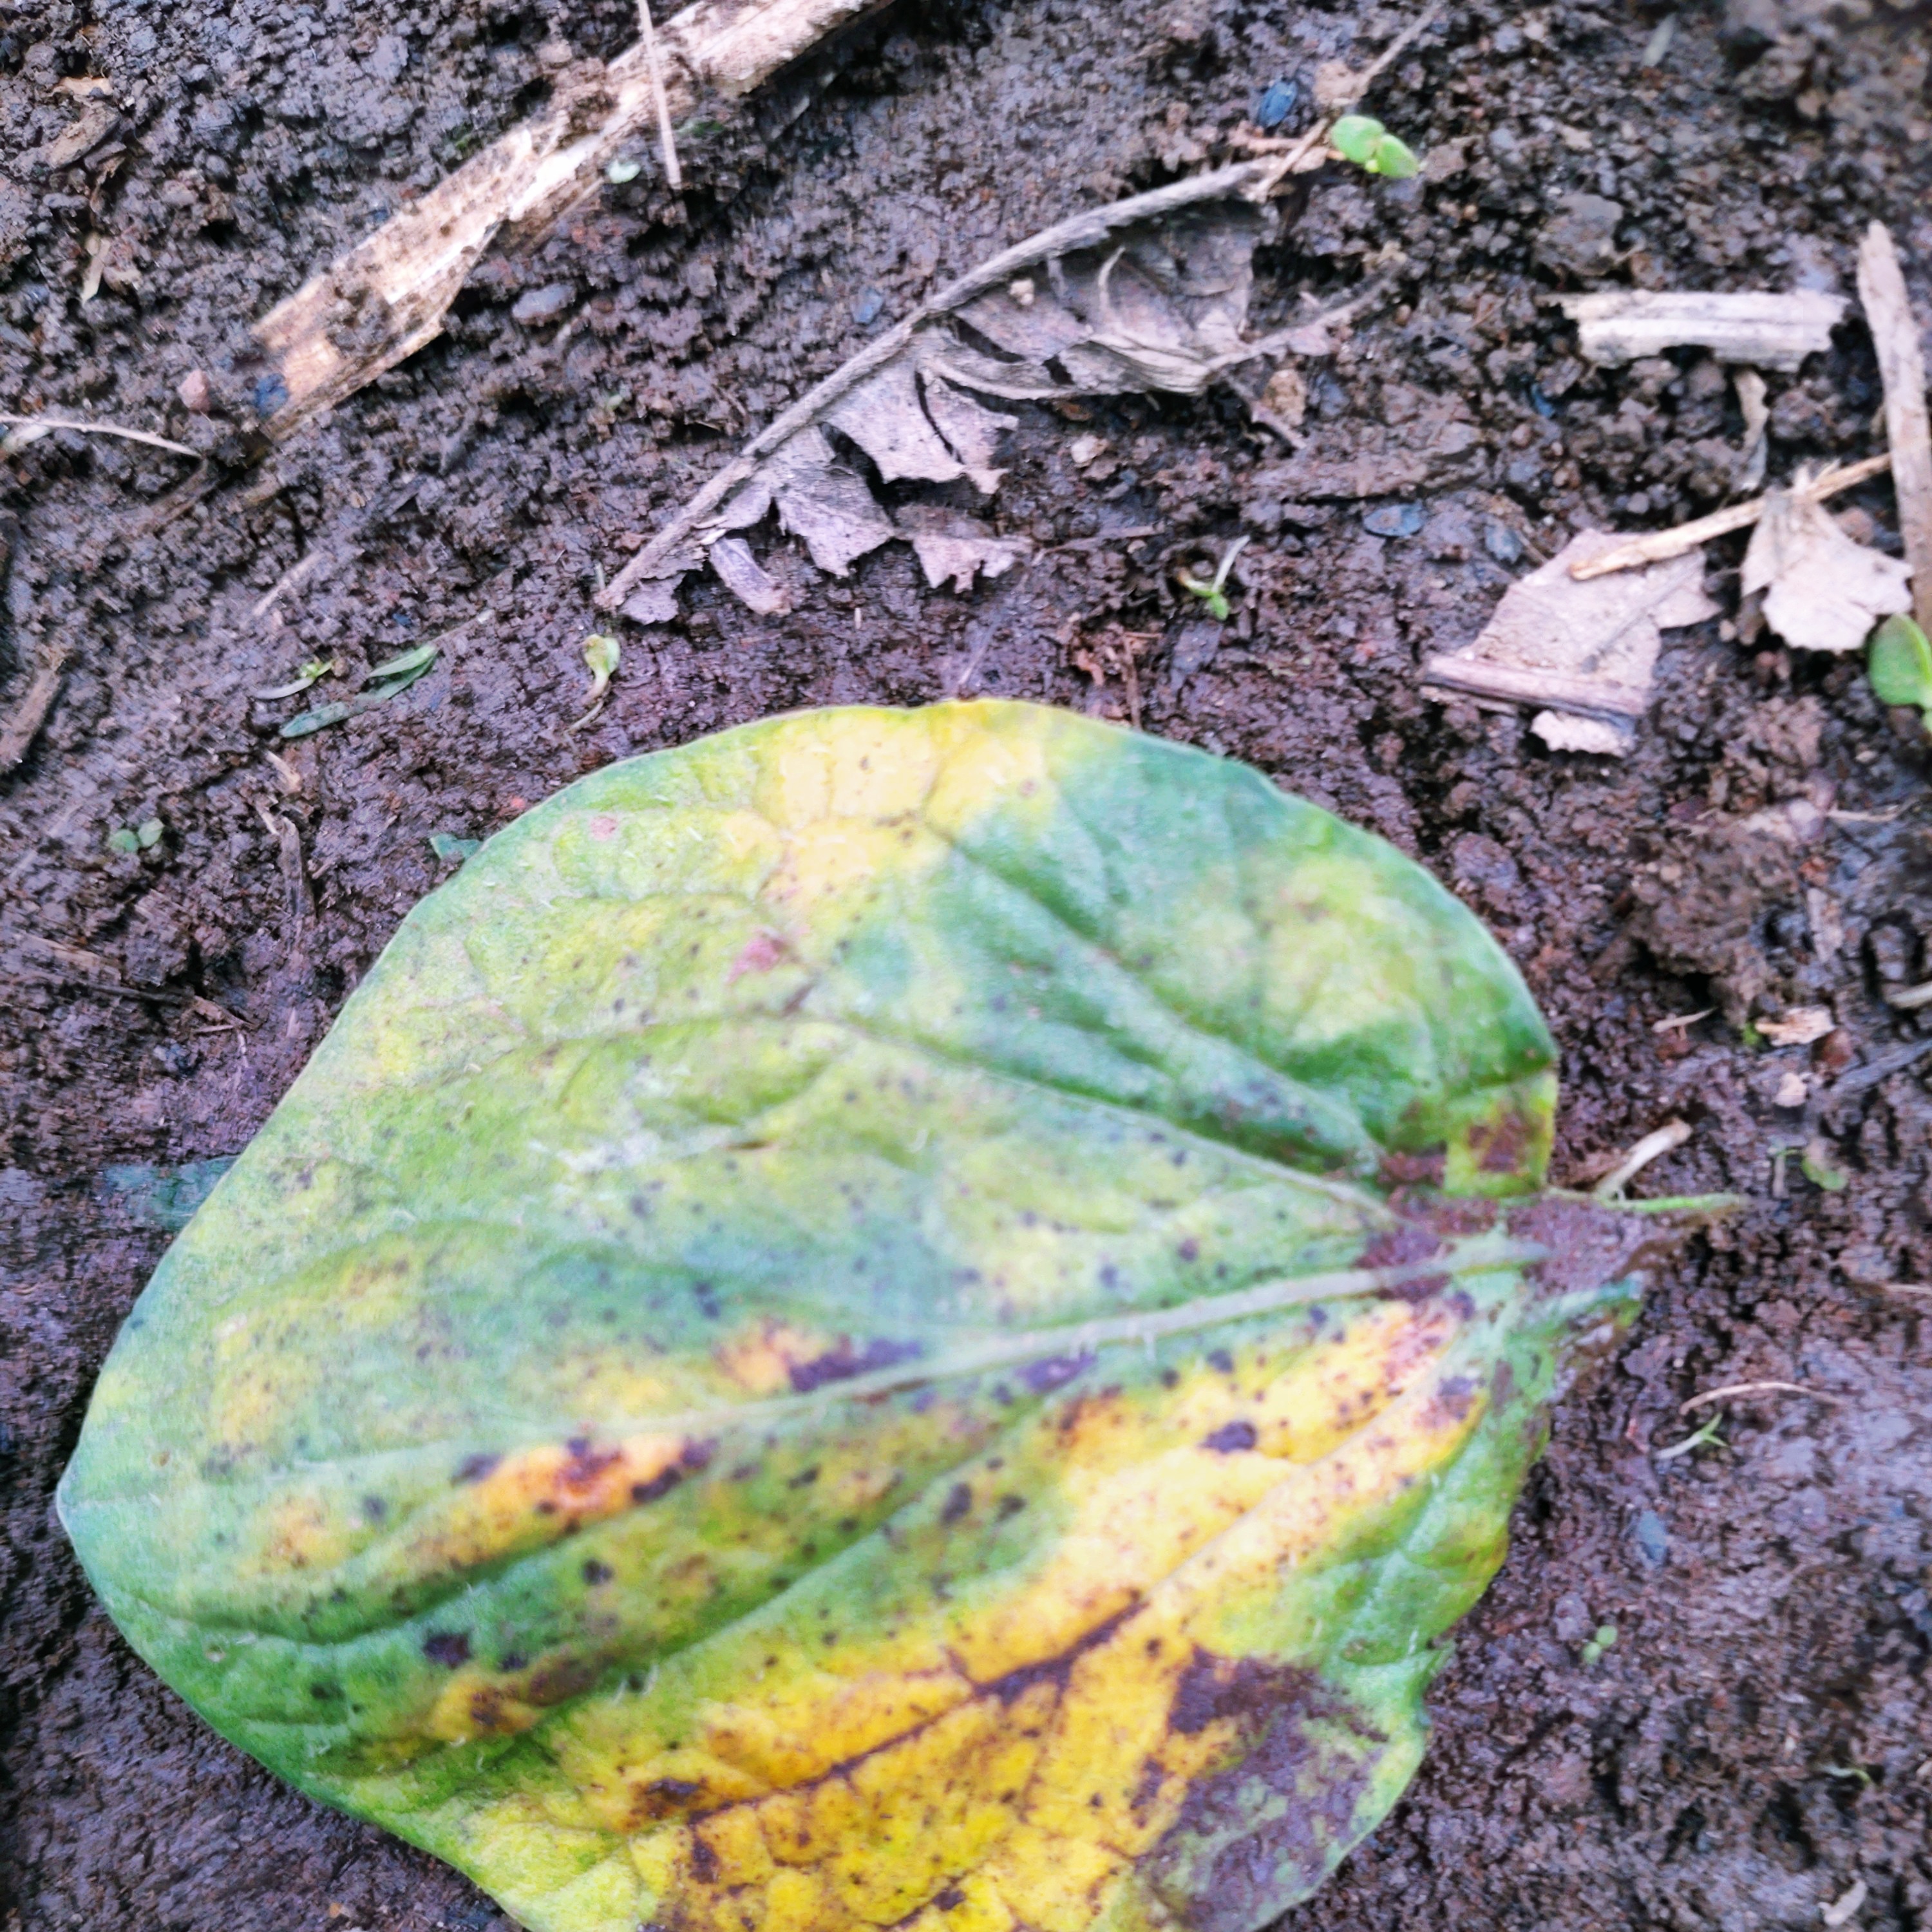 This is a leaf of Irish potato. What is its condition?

late blight
